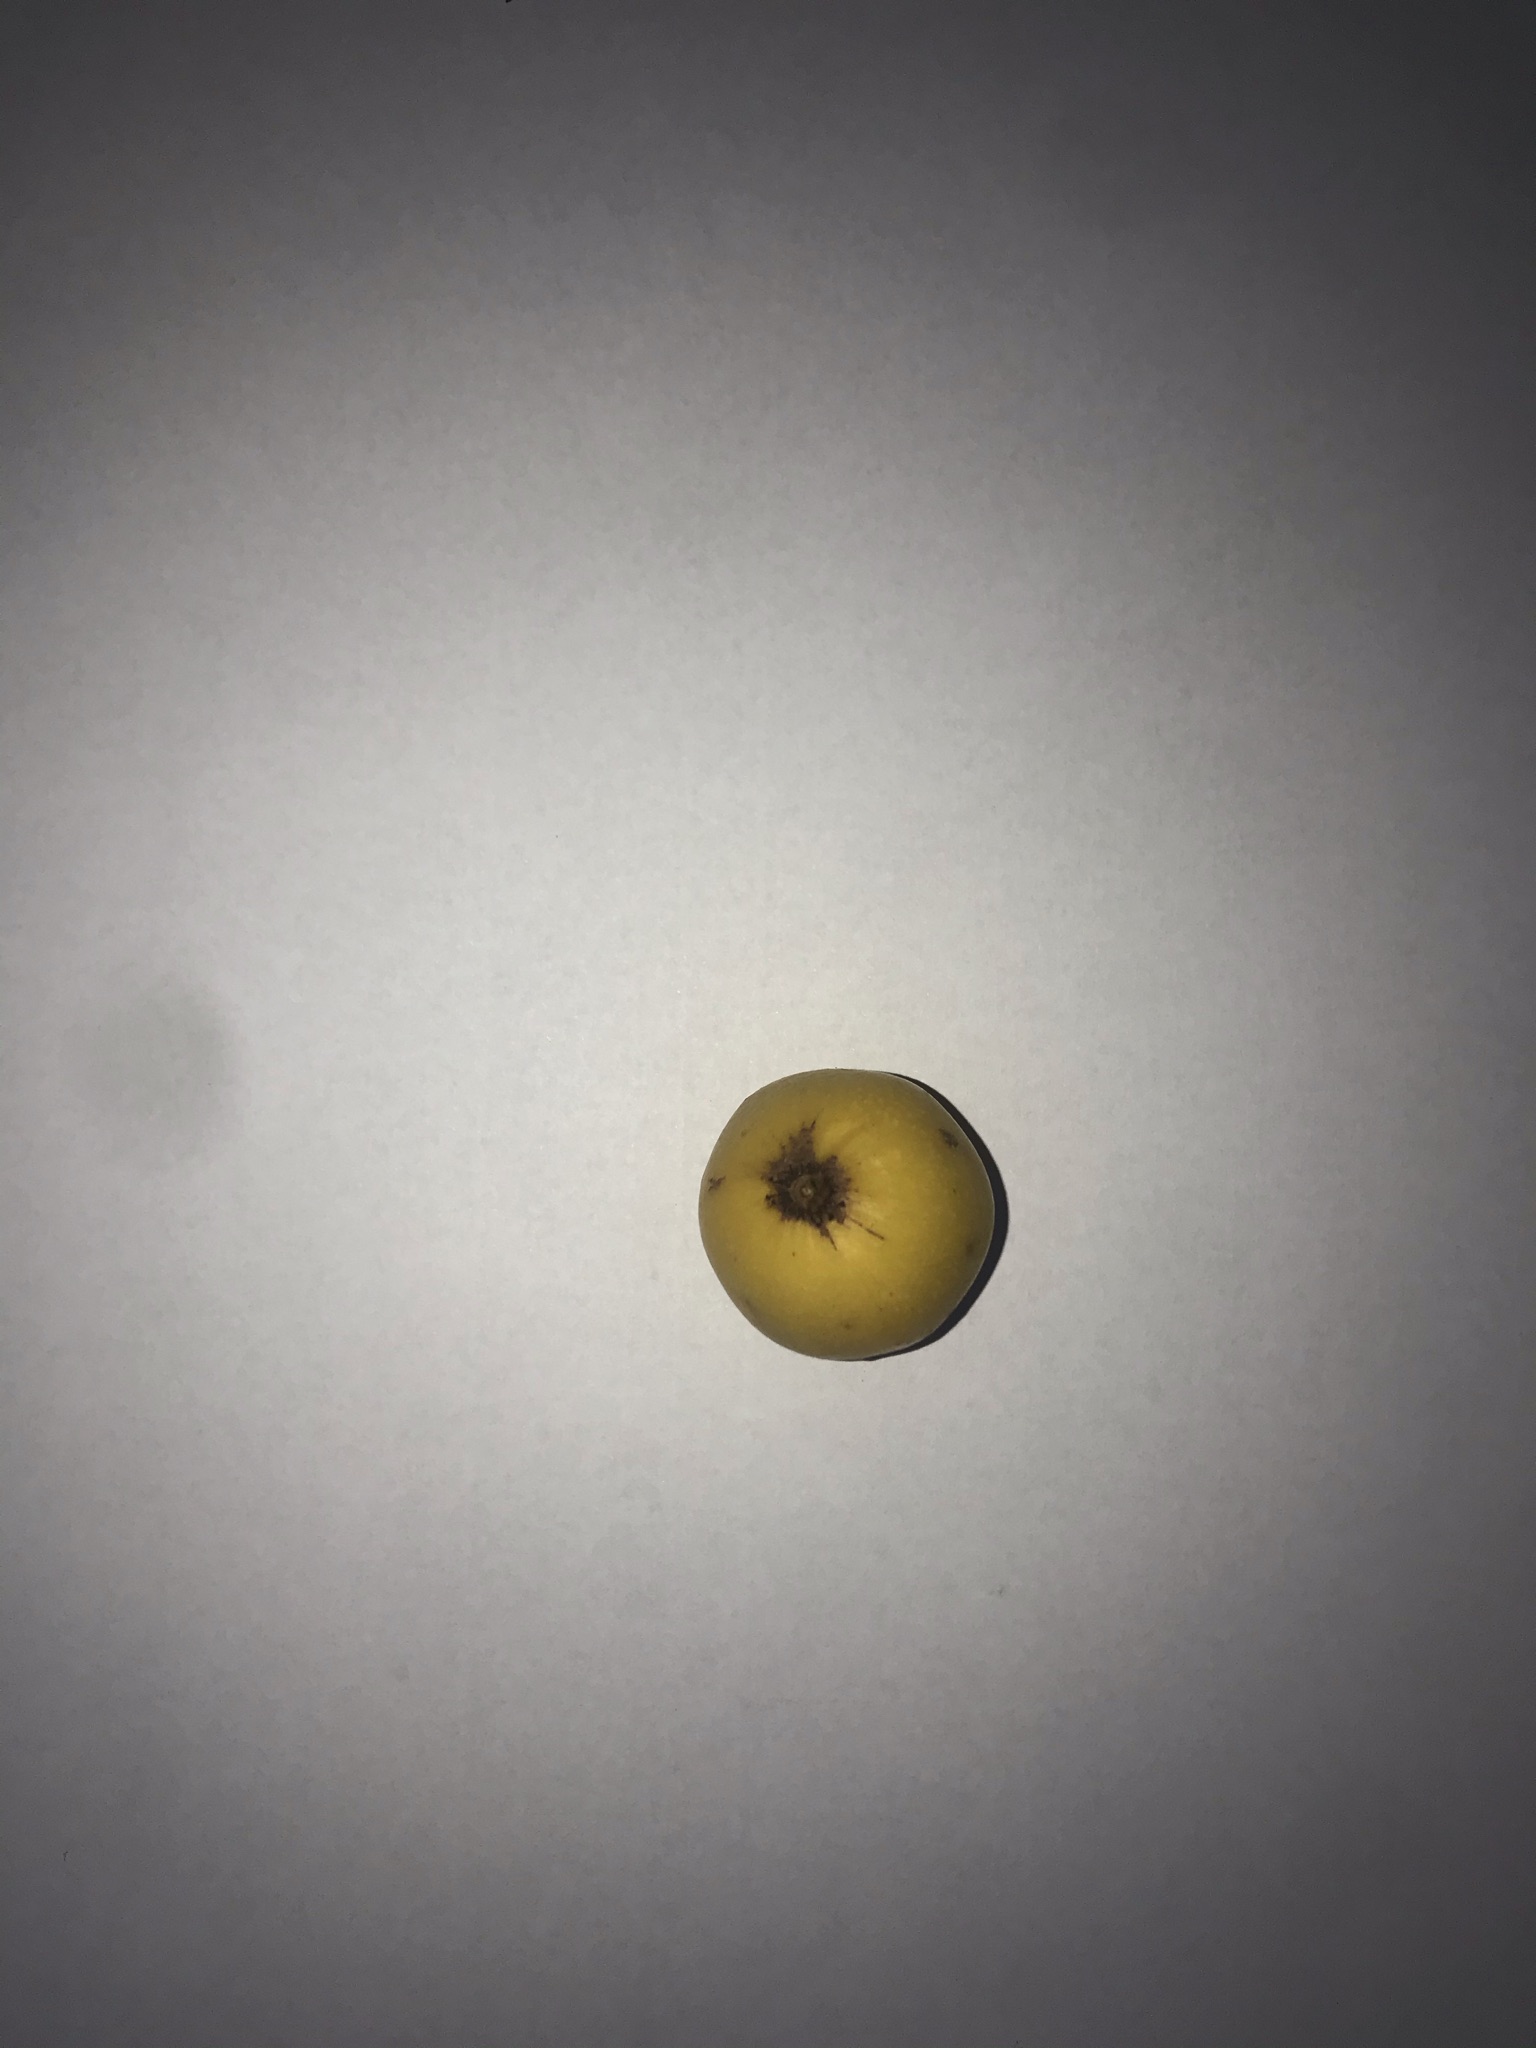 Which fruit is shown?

abiu
